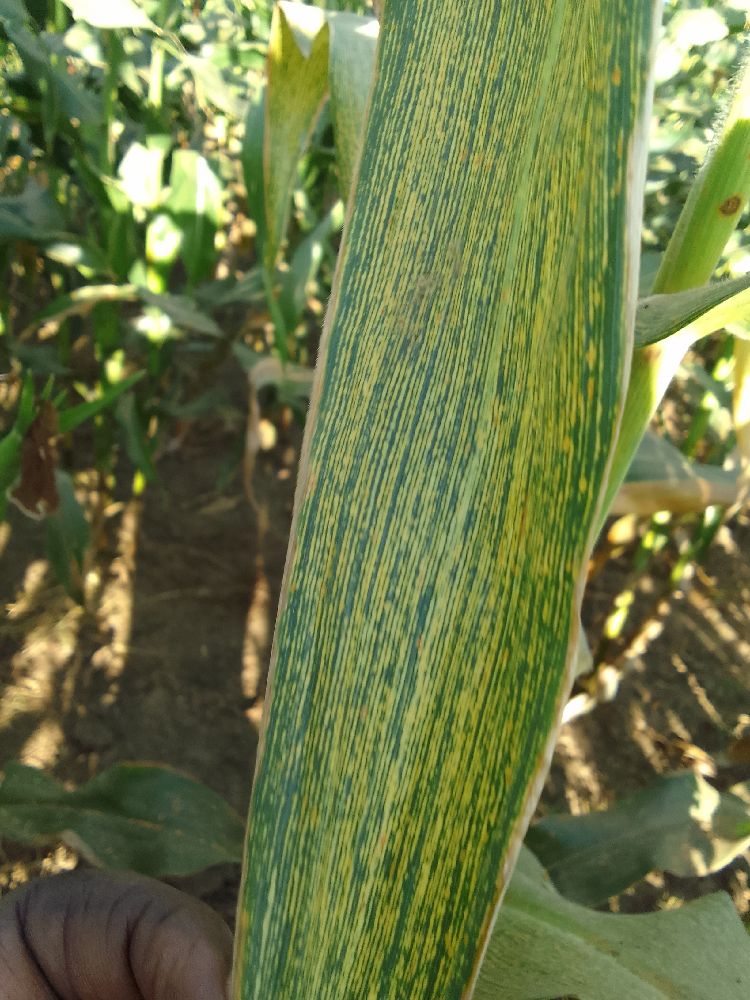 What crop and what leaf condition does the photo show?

maize, maize streak virus
